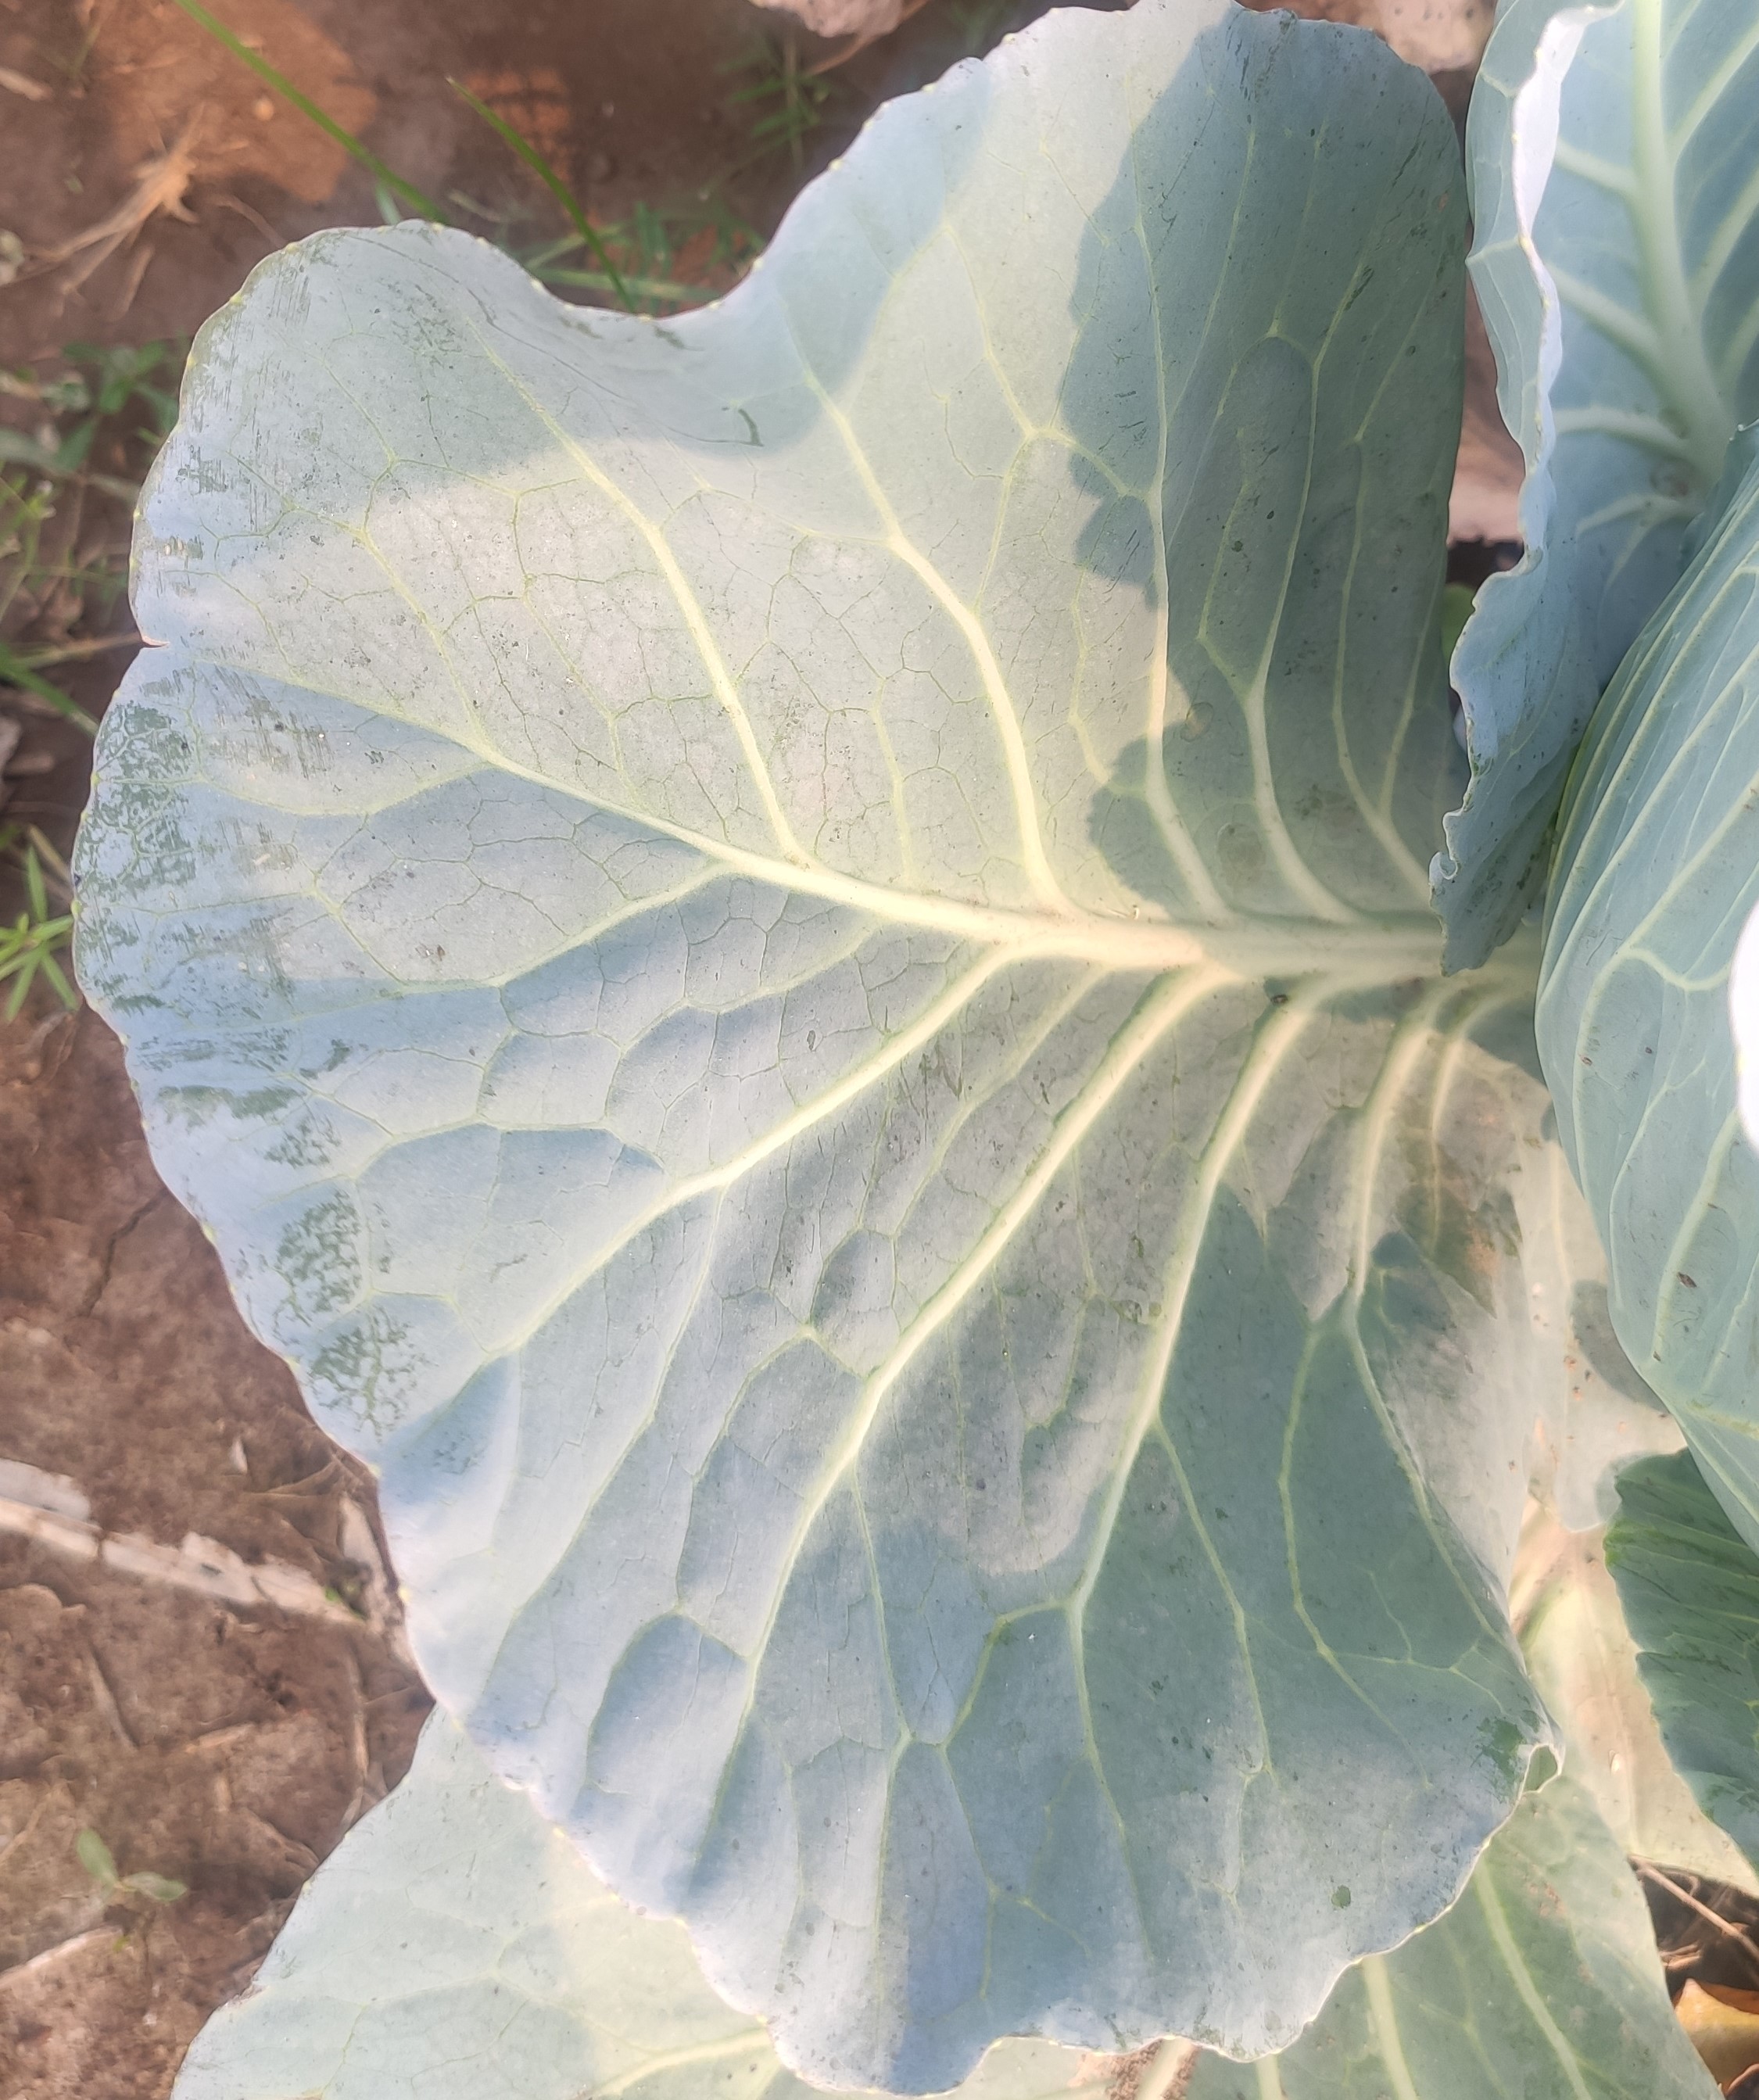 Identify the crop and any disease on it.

cabbage, healthy
